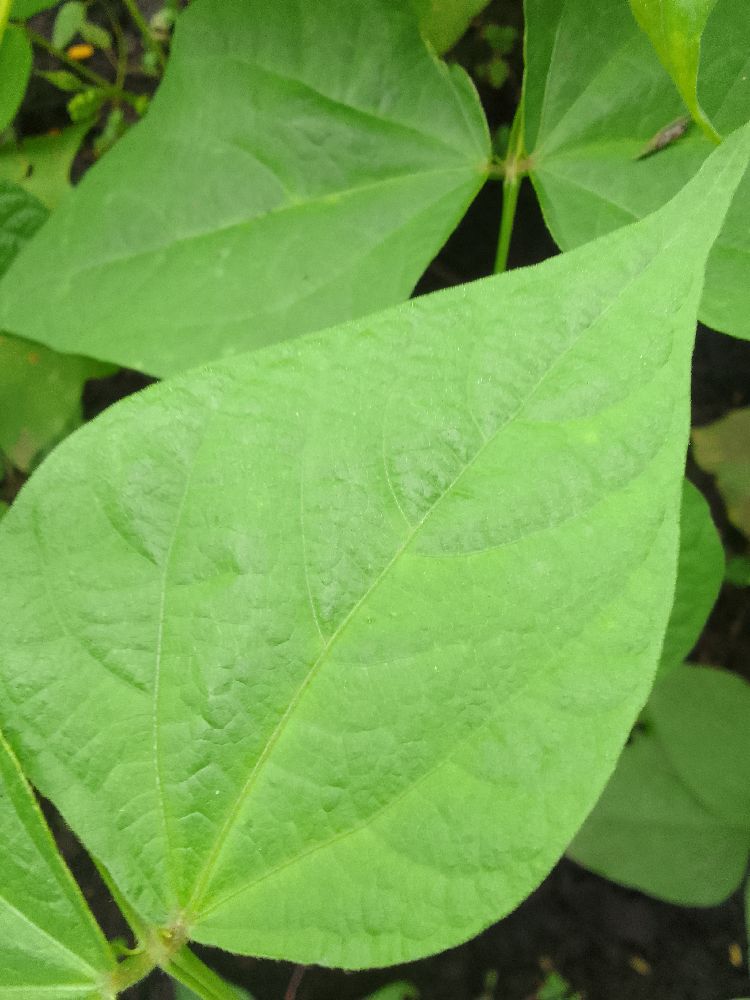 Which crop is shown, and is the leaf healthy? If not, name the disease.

common bean, healthy
